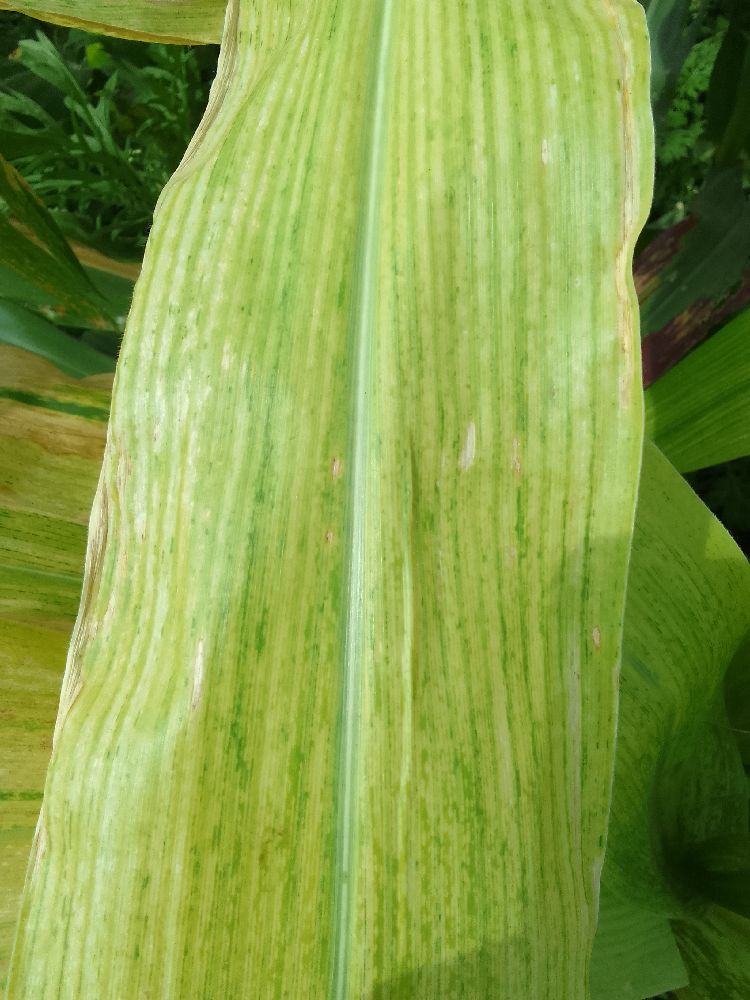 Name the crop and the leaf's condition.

maize, maize lethal necrosis
